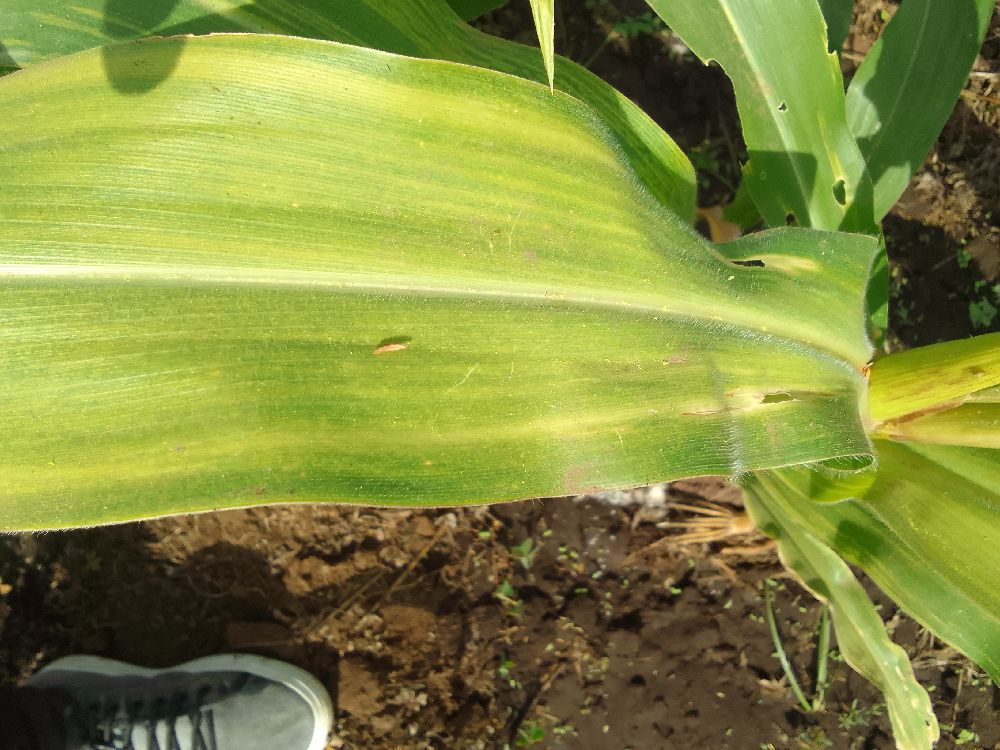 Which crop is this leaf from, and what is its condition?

maize, maize lethal necrosis
